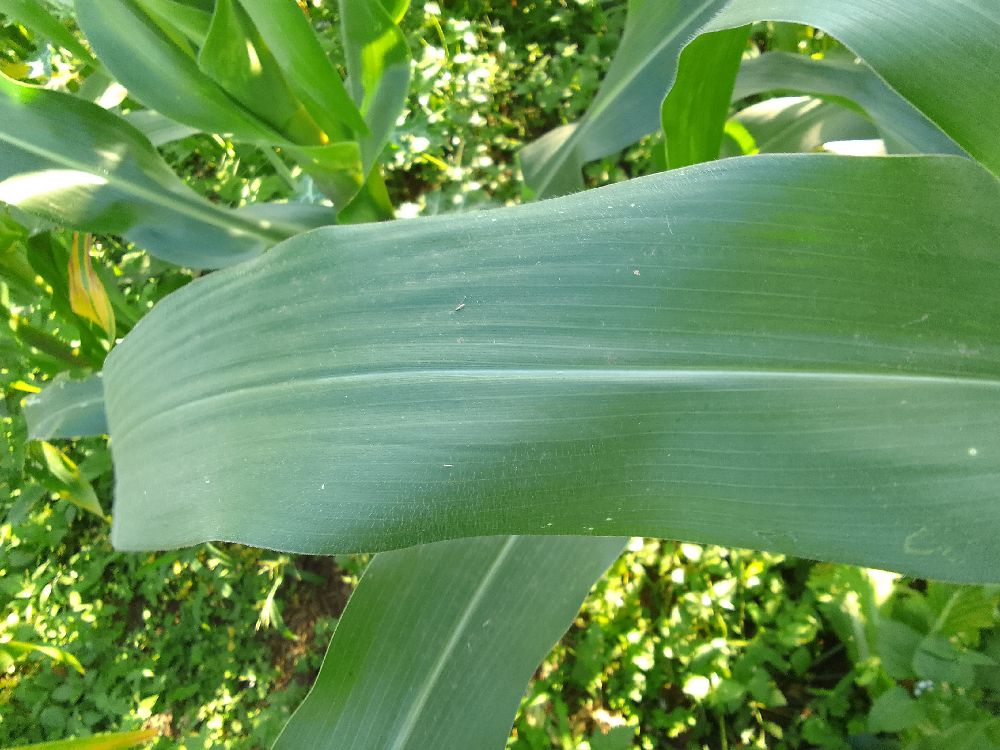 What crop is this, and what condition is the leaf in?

maize, healthy
